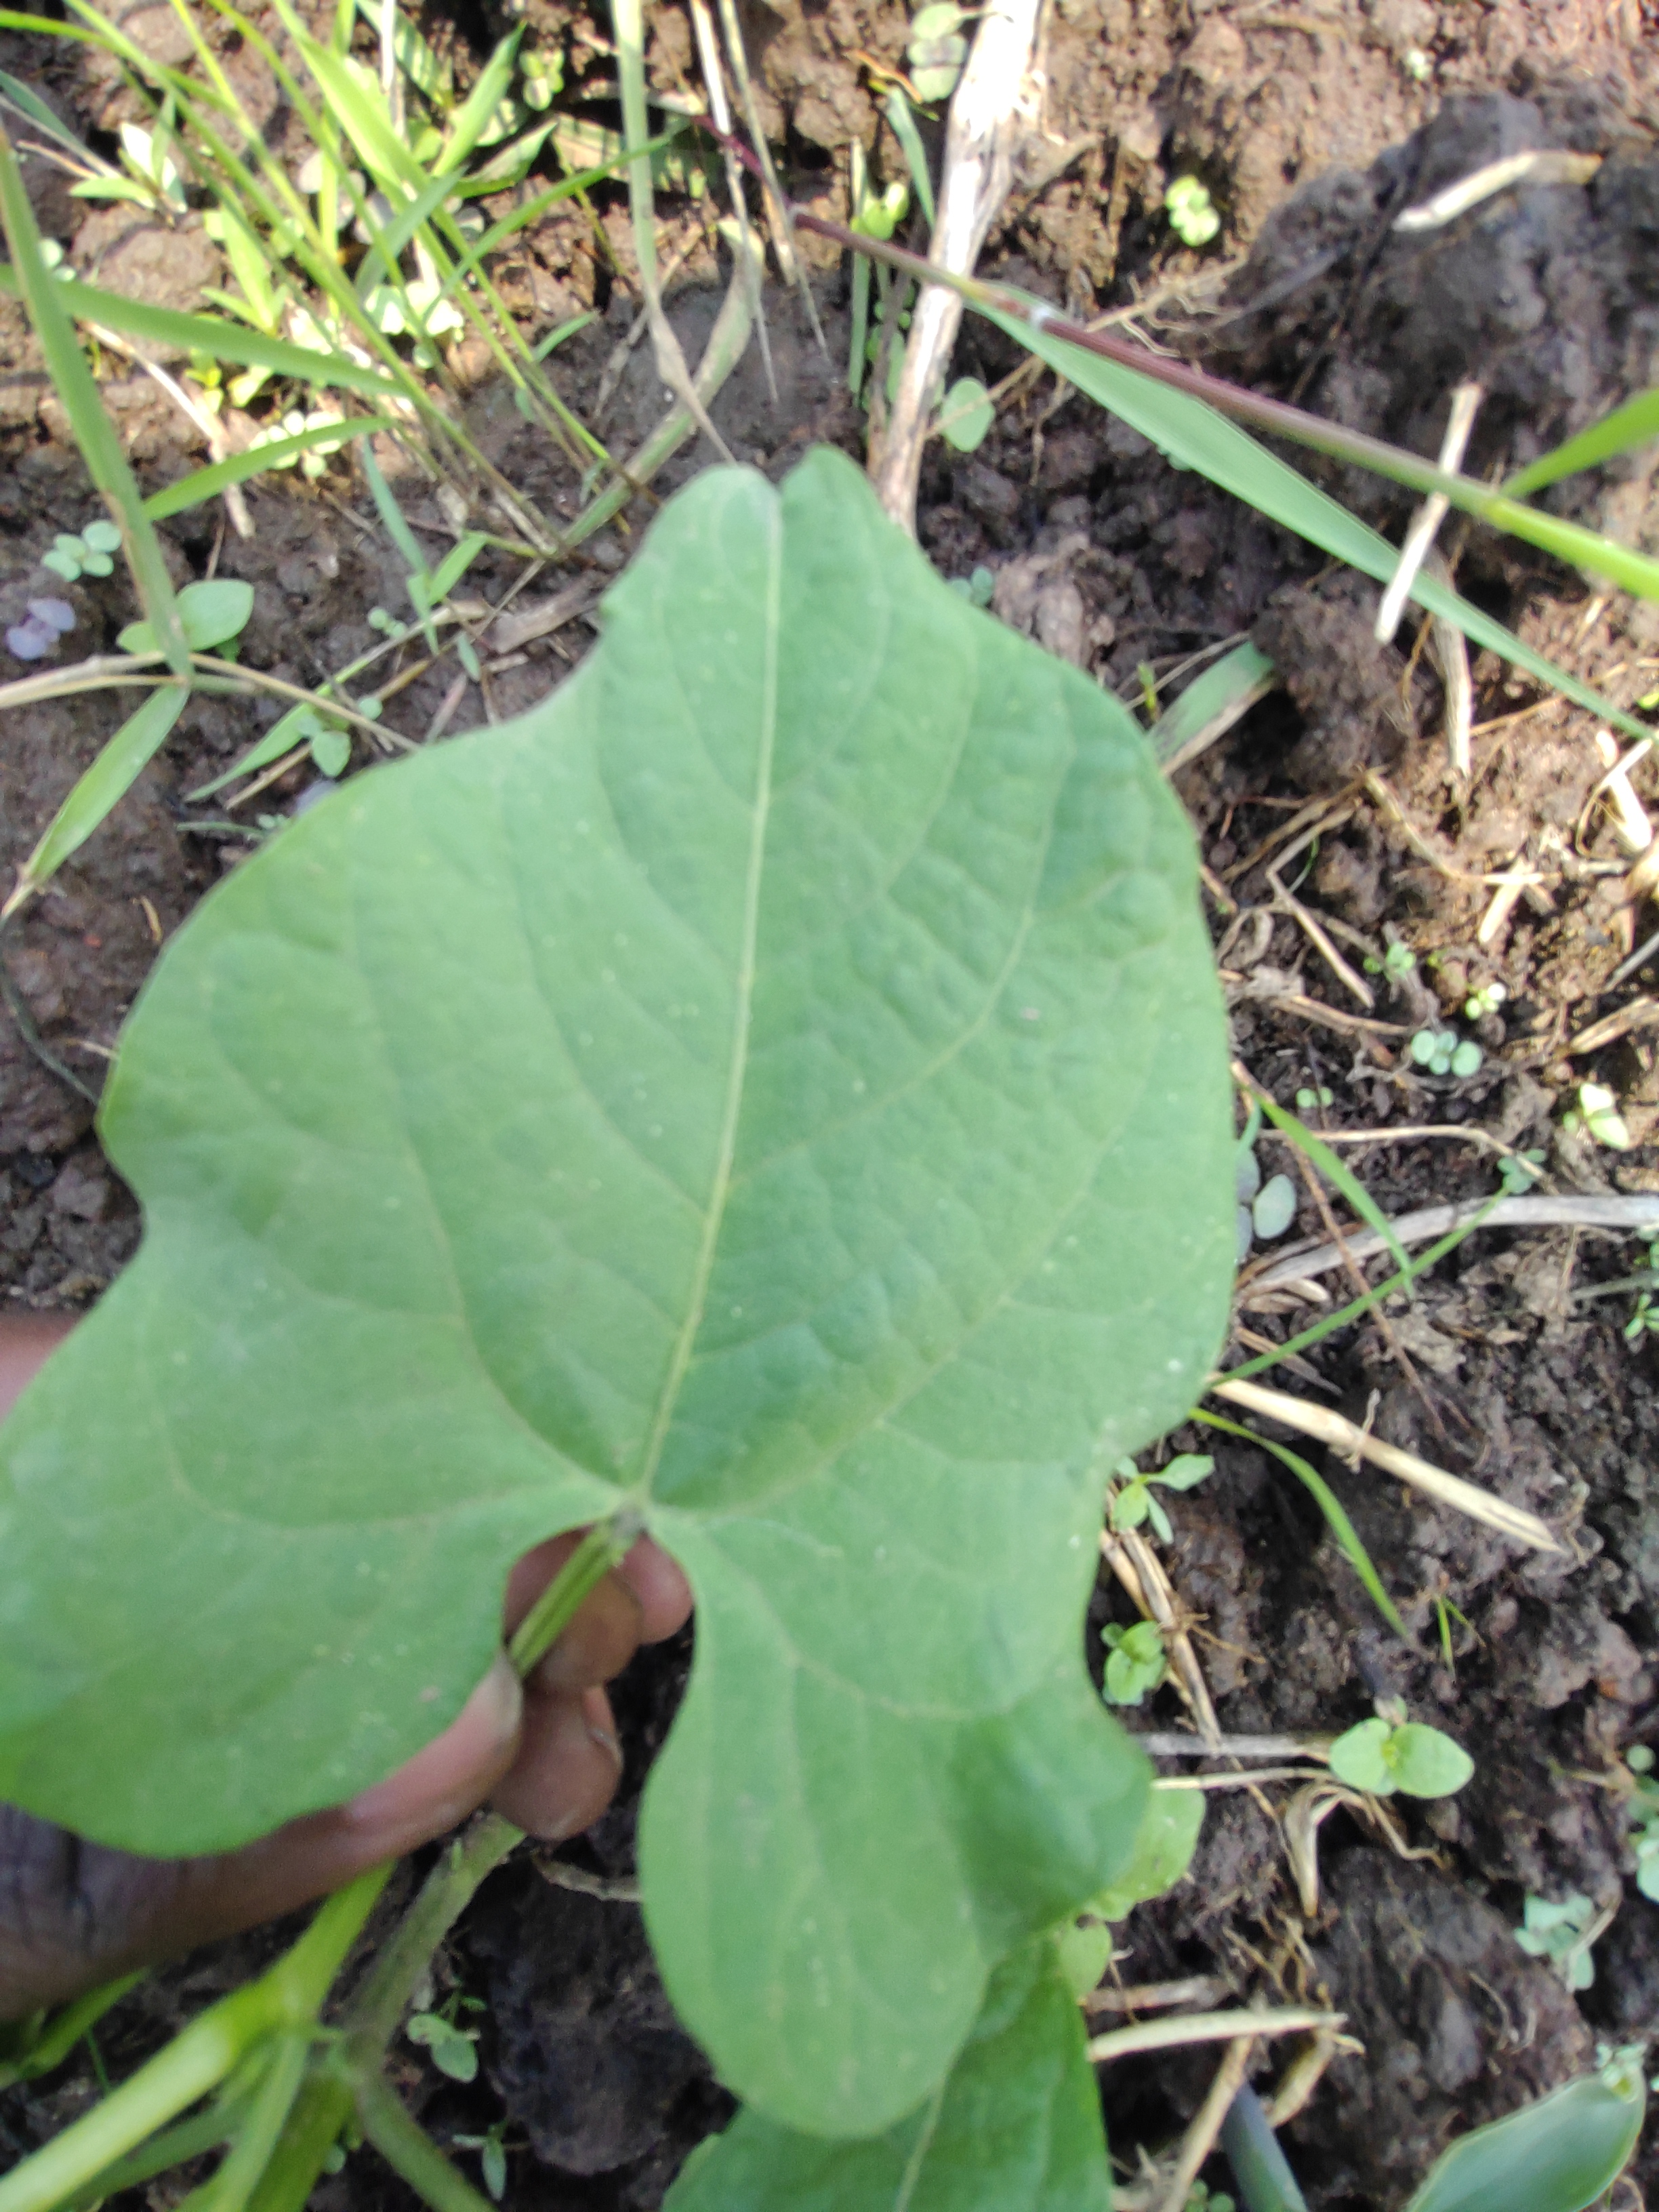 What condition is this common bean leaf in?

healthy
